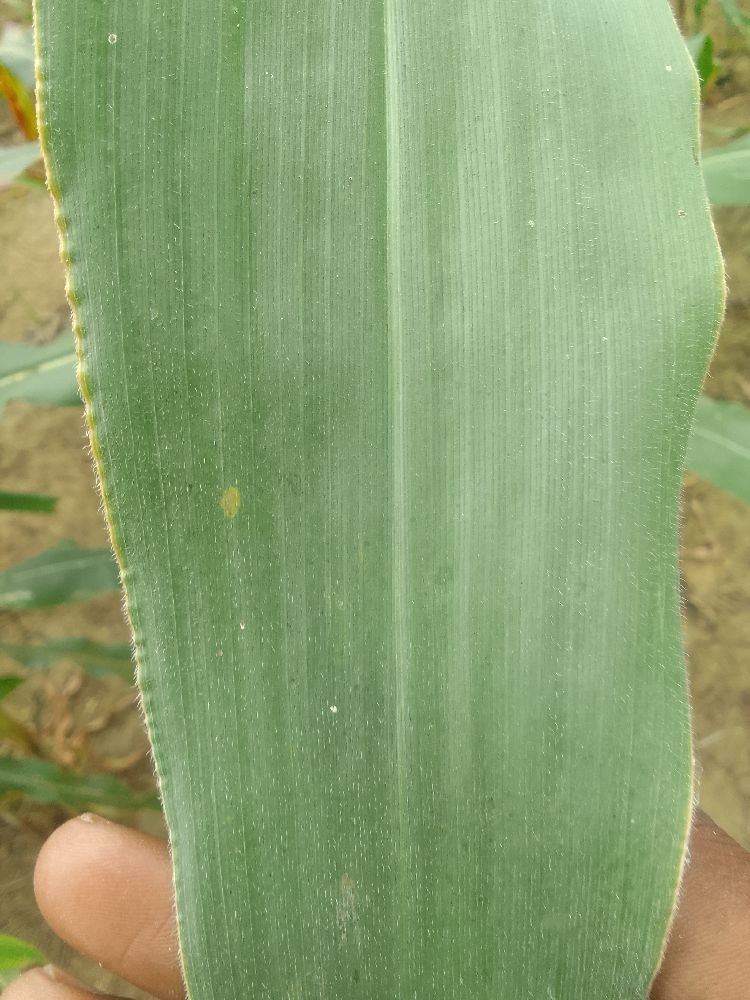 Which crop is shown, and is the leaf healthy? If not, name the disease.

maize, healthy
